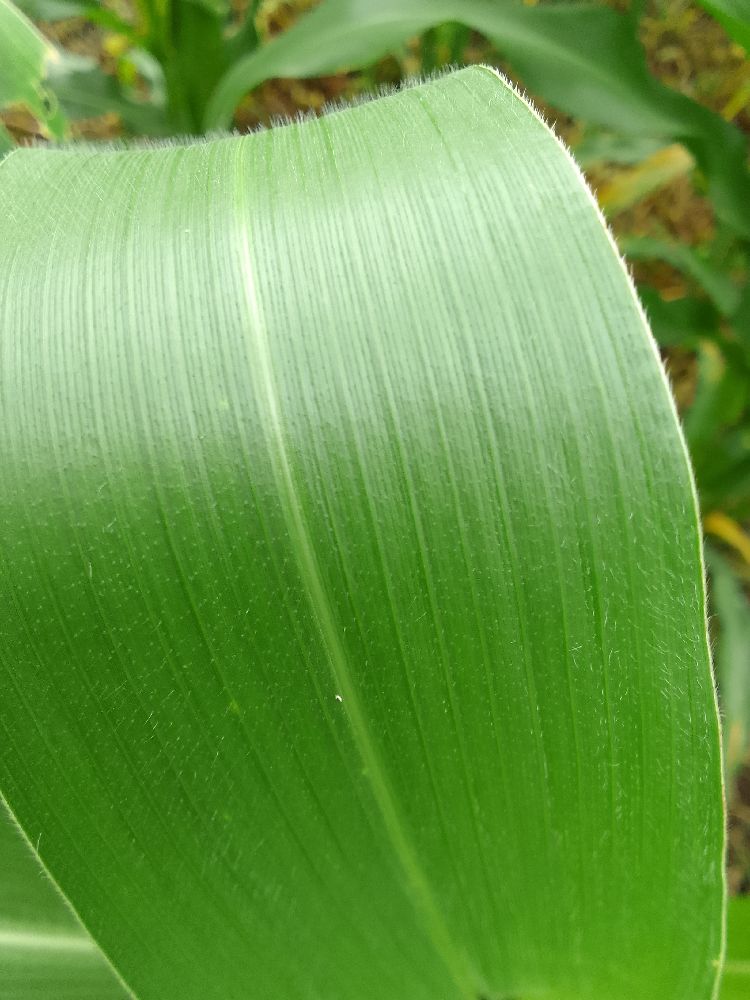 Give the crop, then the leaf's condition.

maize, healthy
